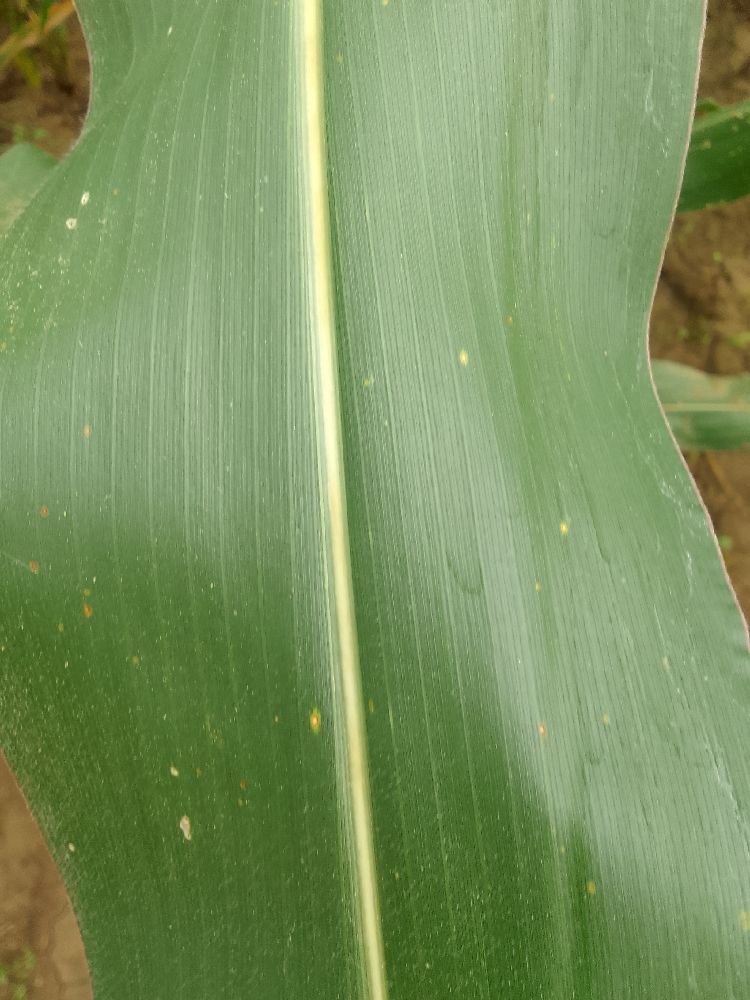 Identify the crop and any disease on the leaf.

maize, healthy
